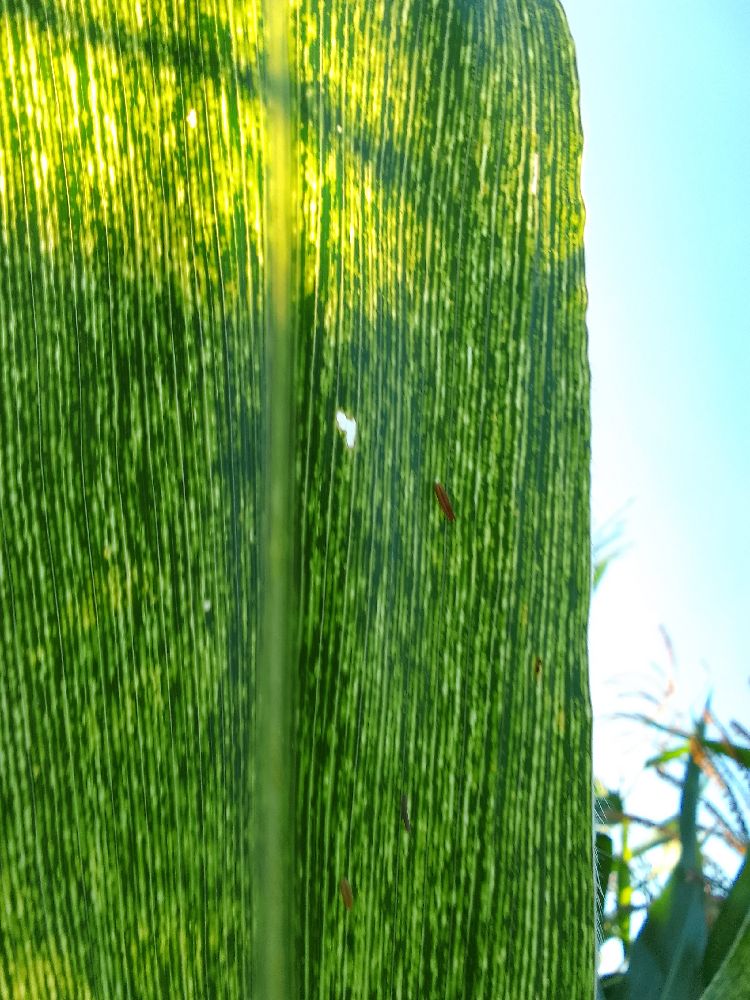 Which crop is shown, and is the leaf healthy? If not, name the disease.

maize, maize streak virus
